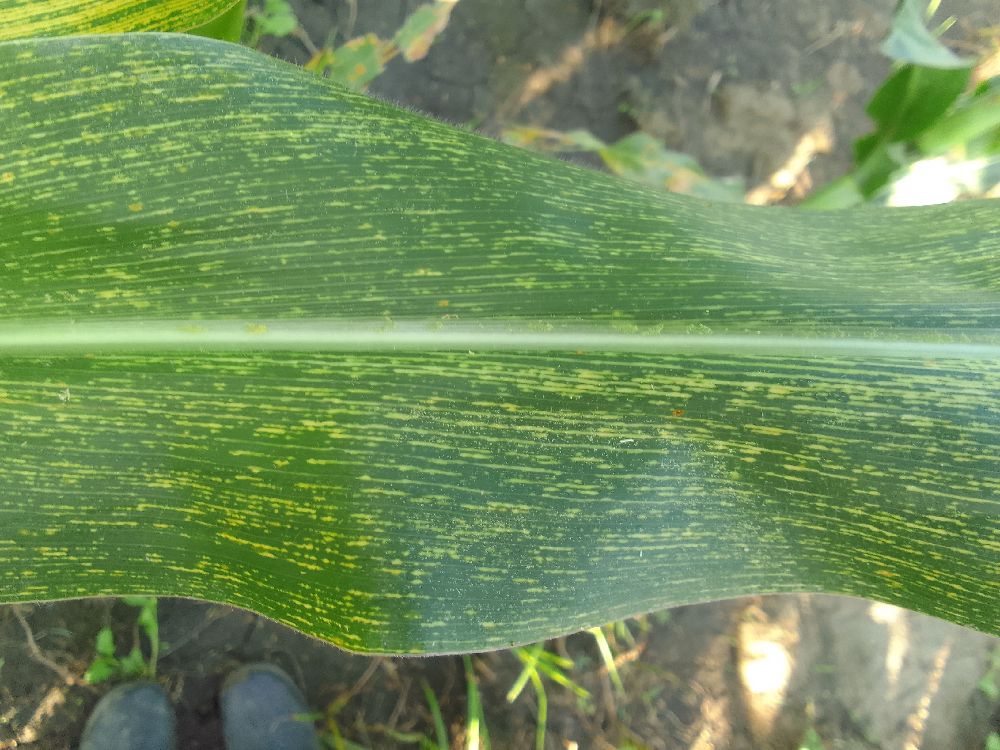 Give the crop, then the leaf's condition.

maize, maize streak virus
